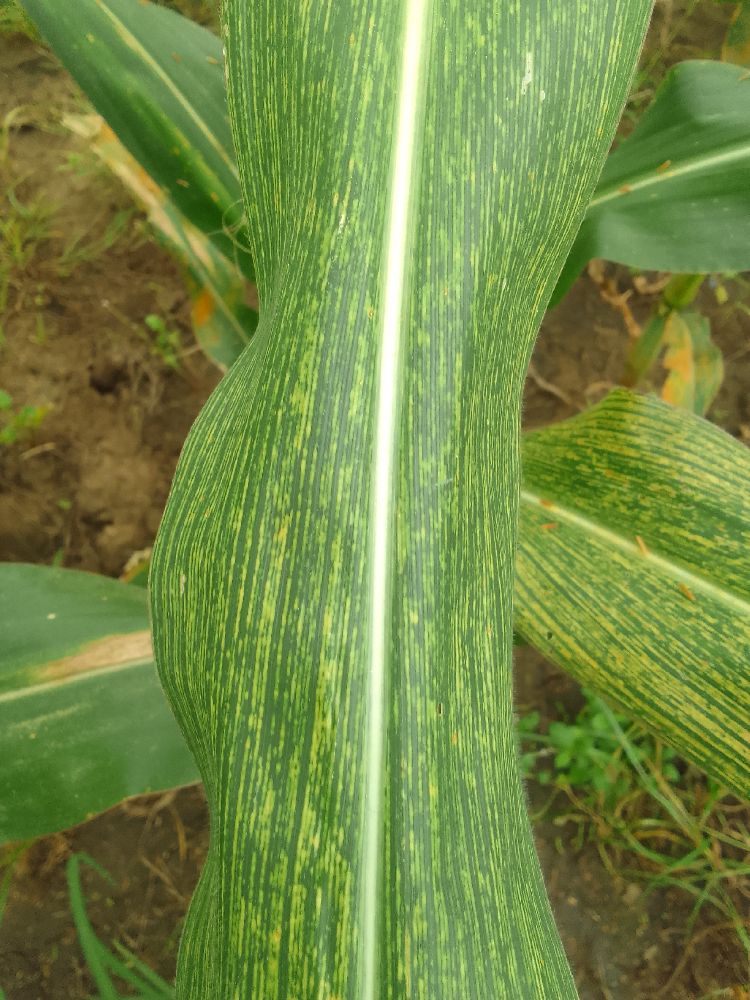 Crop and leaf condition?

maize, maize streak virus
